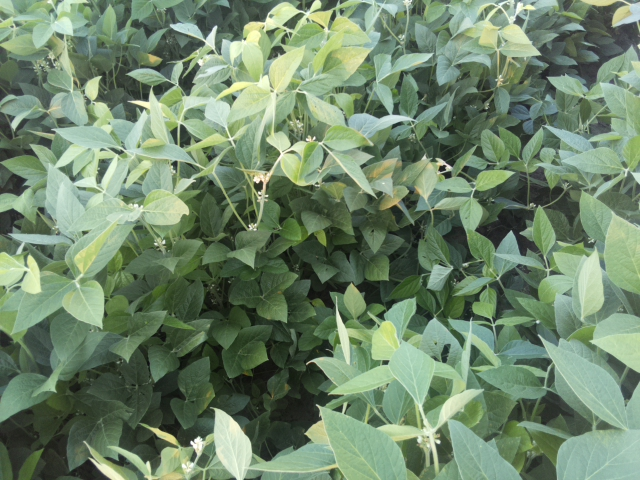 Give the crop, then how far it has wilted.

soybean, leaves with no wilting
